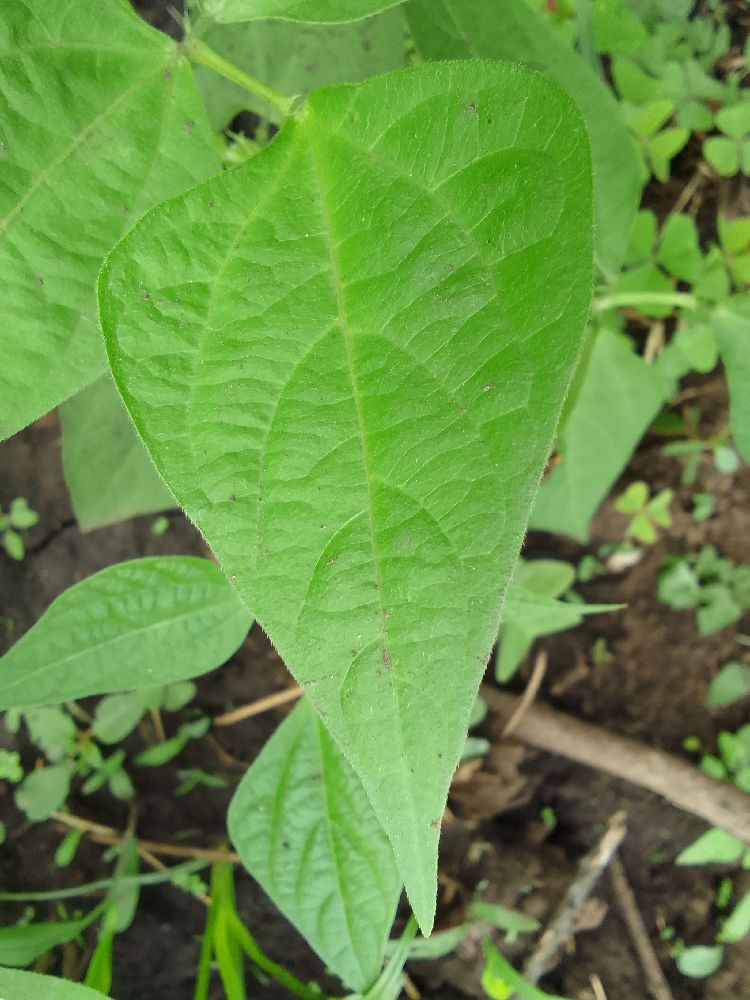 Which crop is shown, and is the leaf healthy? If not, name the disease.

common bean, healthy
